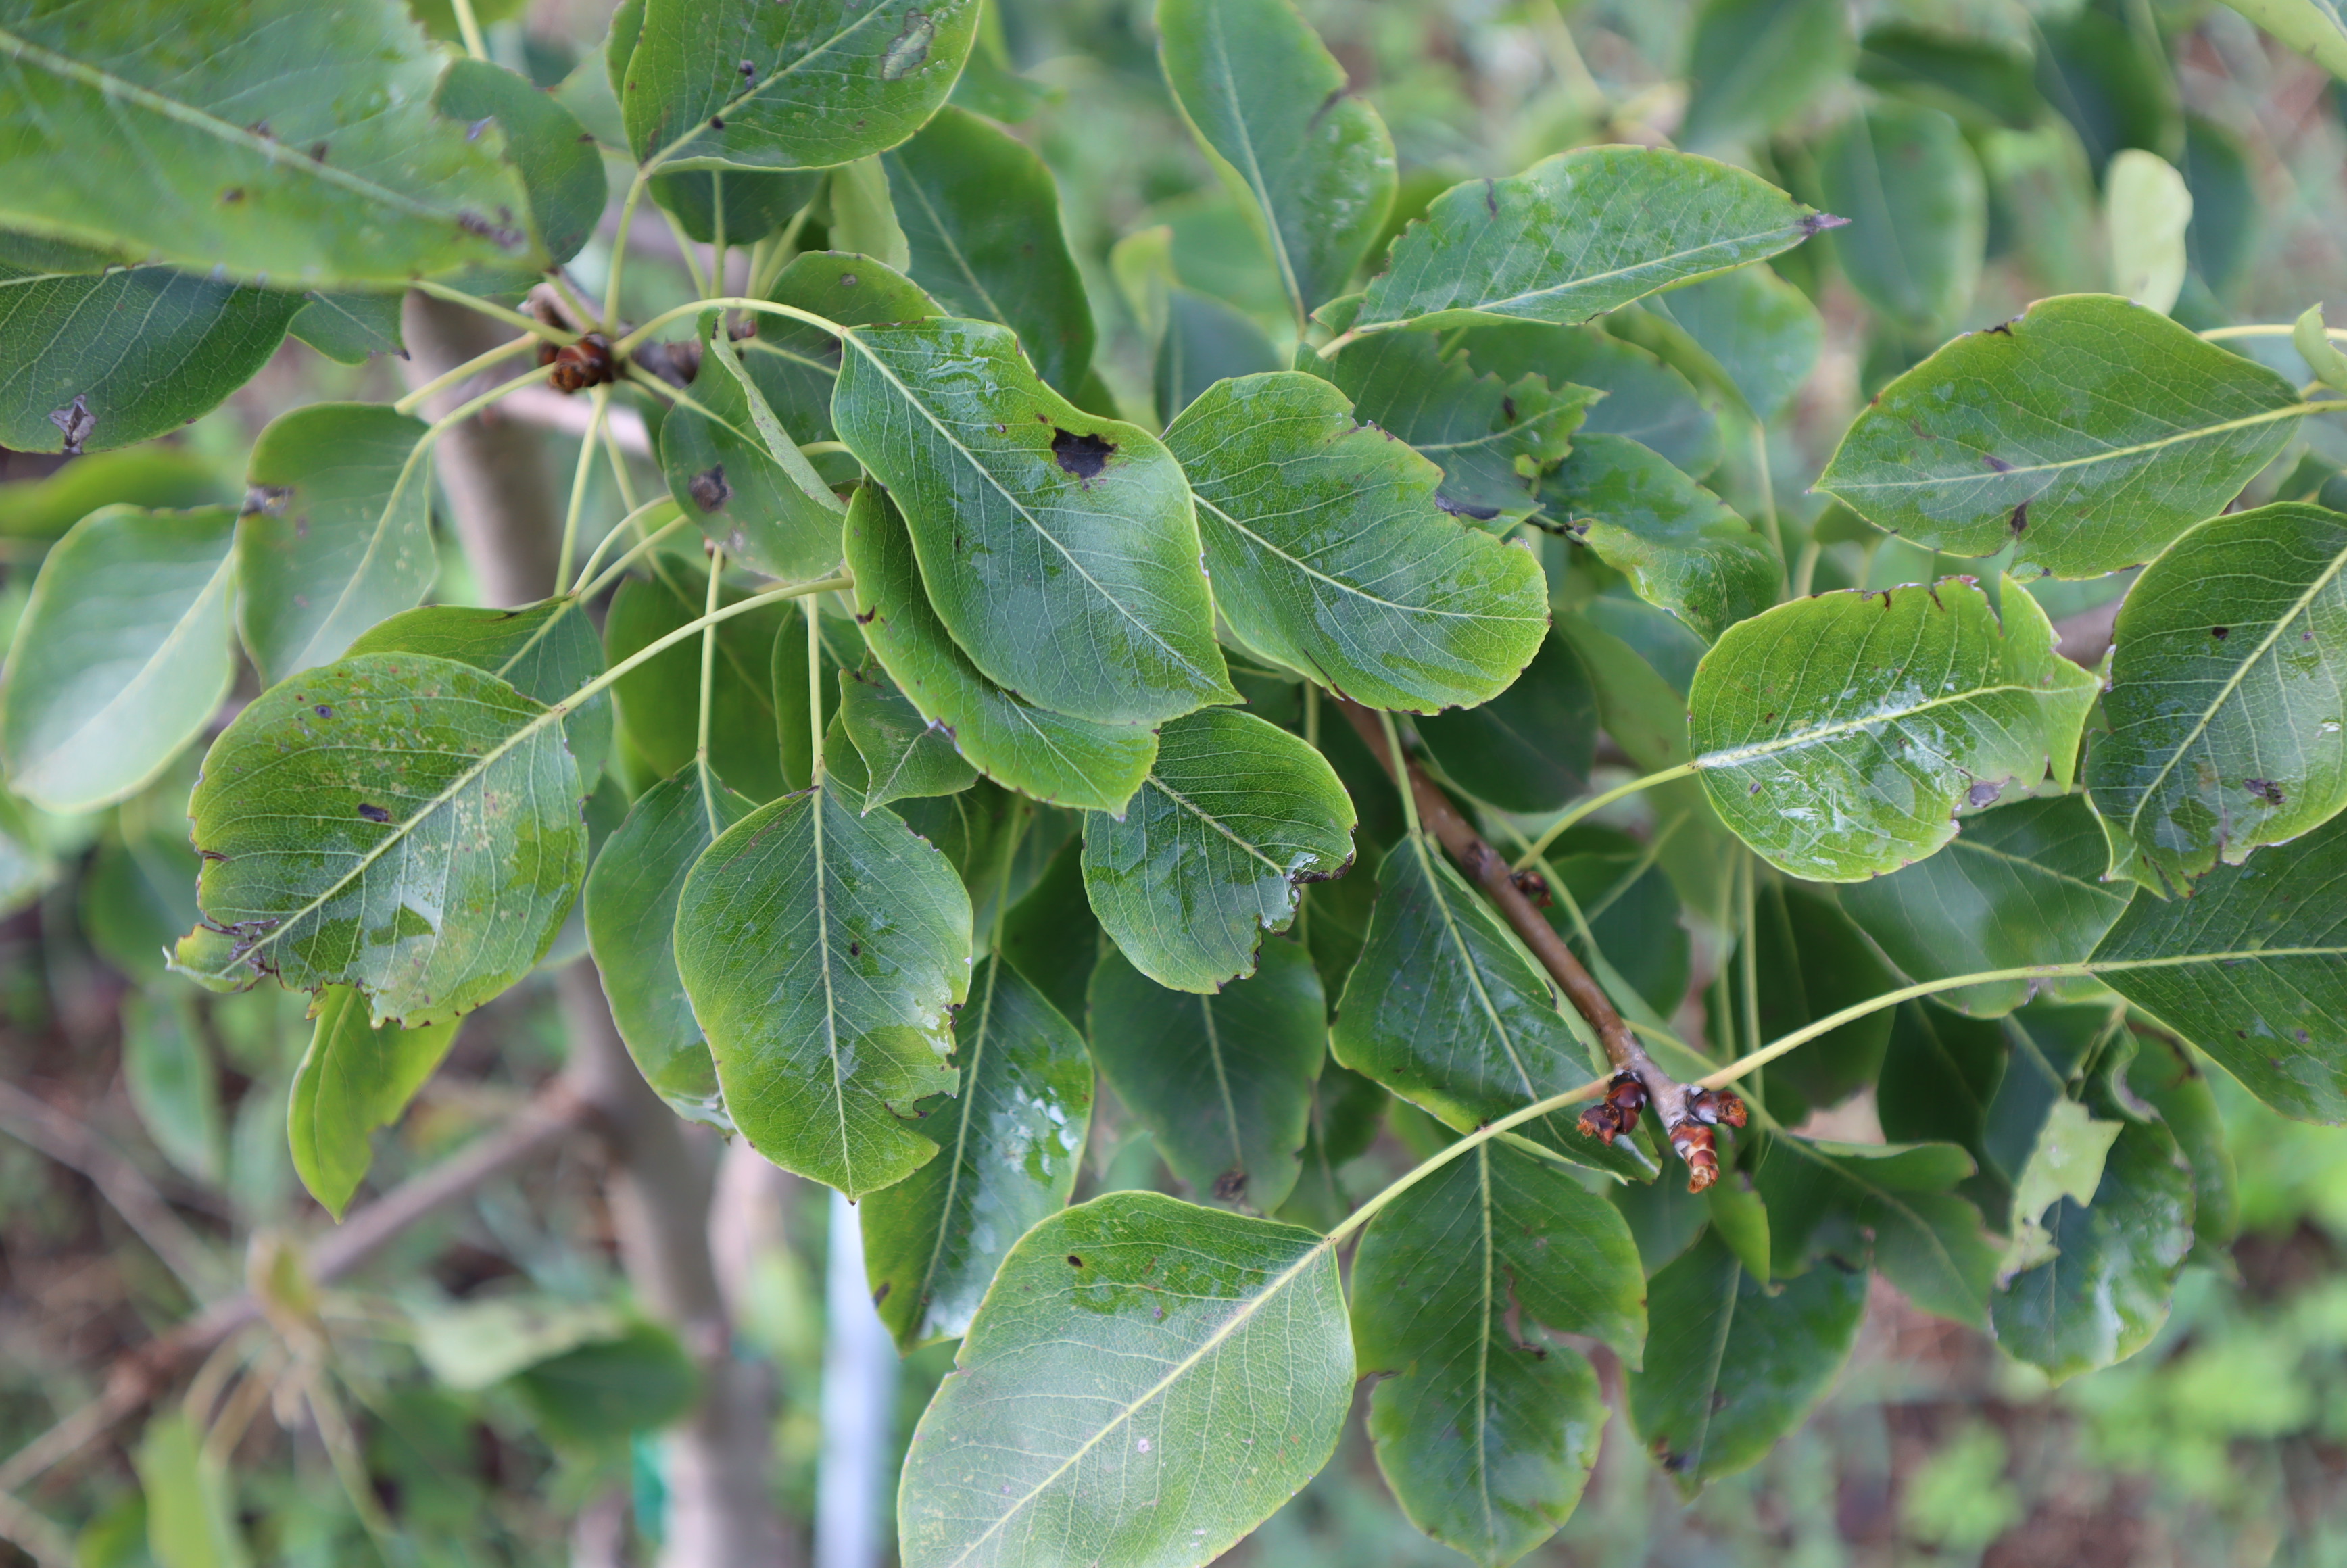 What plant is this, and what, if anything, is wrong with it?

pear, black spot, chemical damage
